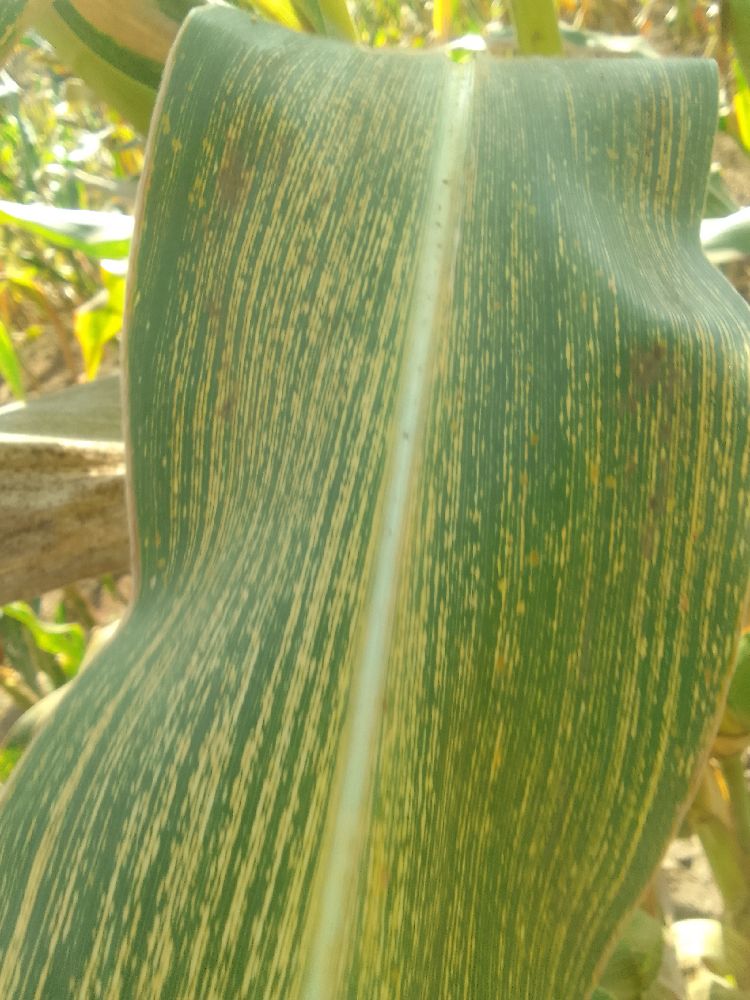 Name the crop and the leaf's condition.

maize, maize streak virus
